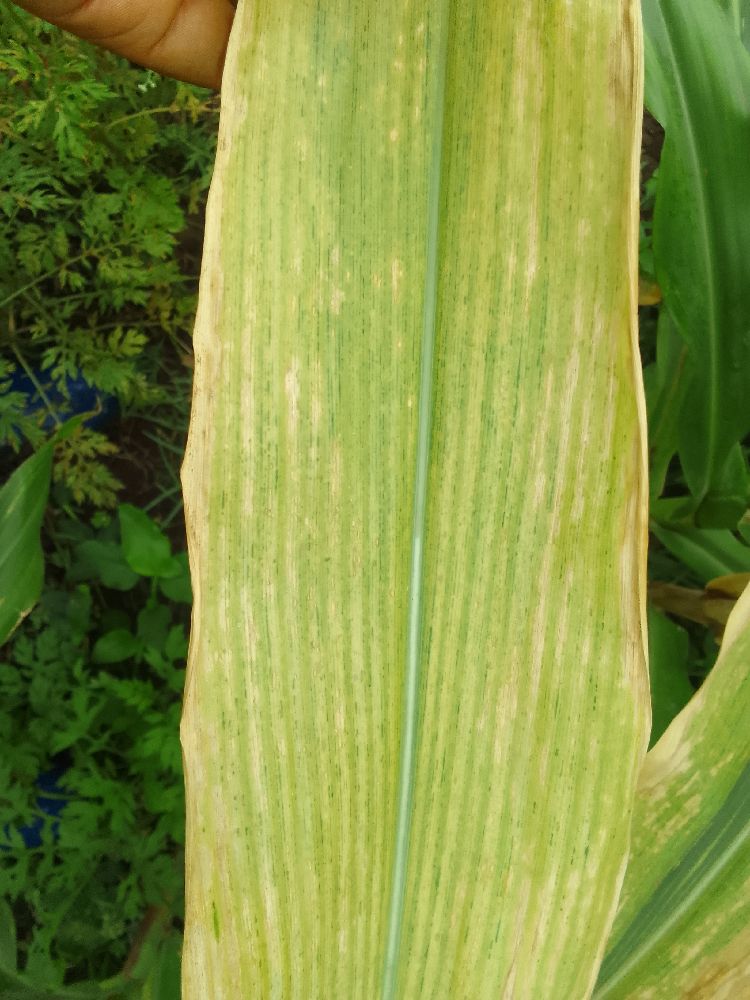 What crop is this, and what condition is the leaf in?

maize, maize lethal necrosis
